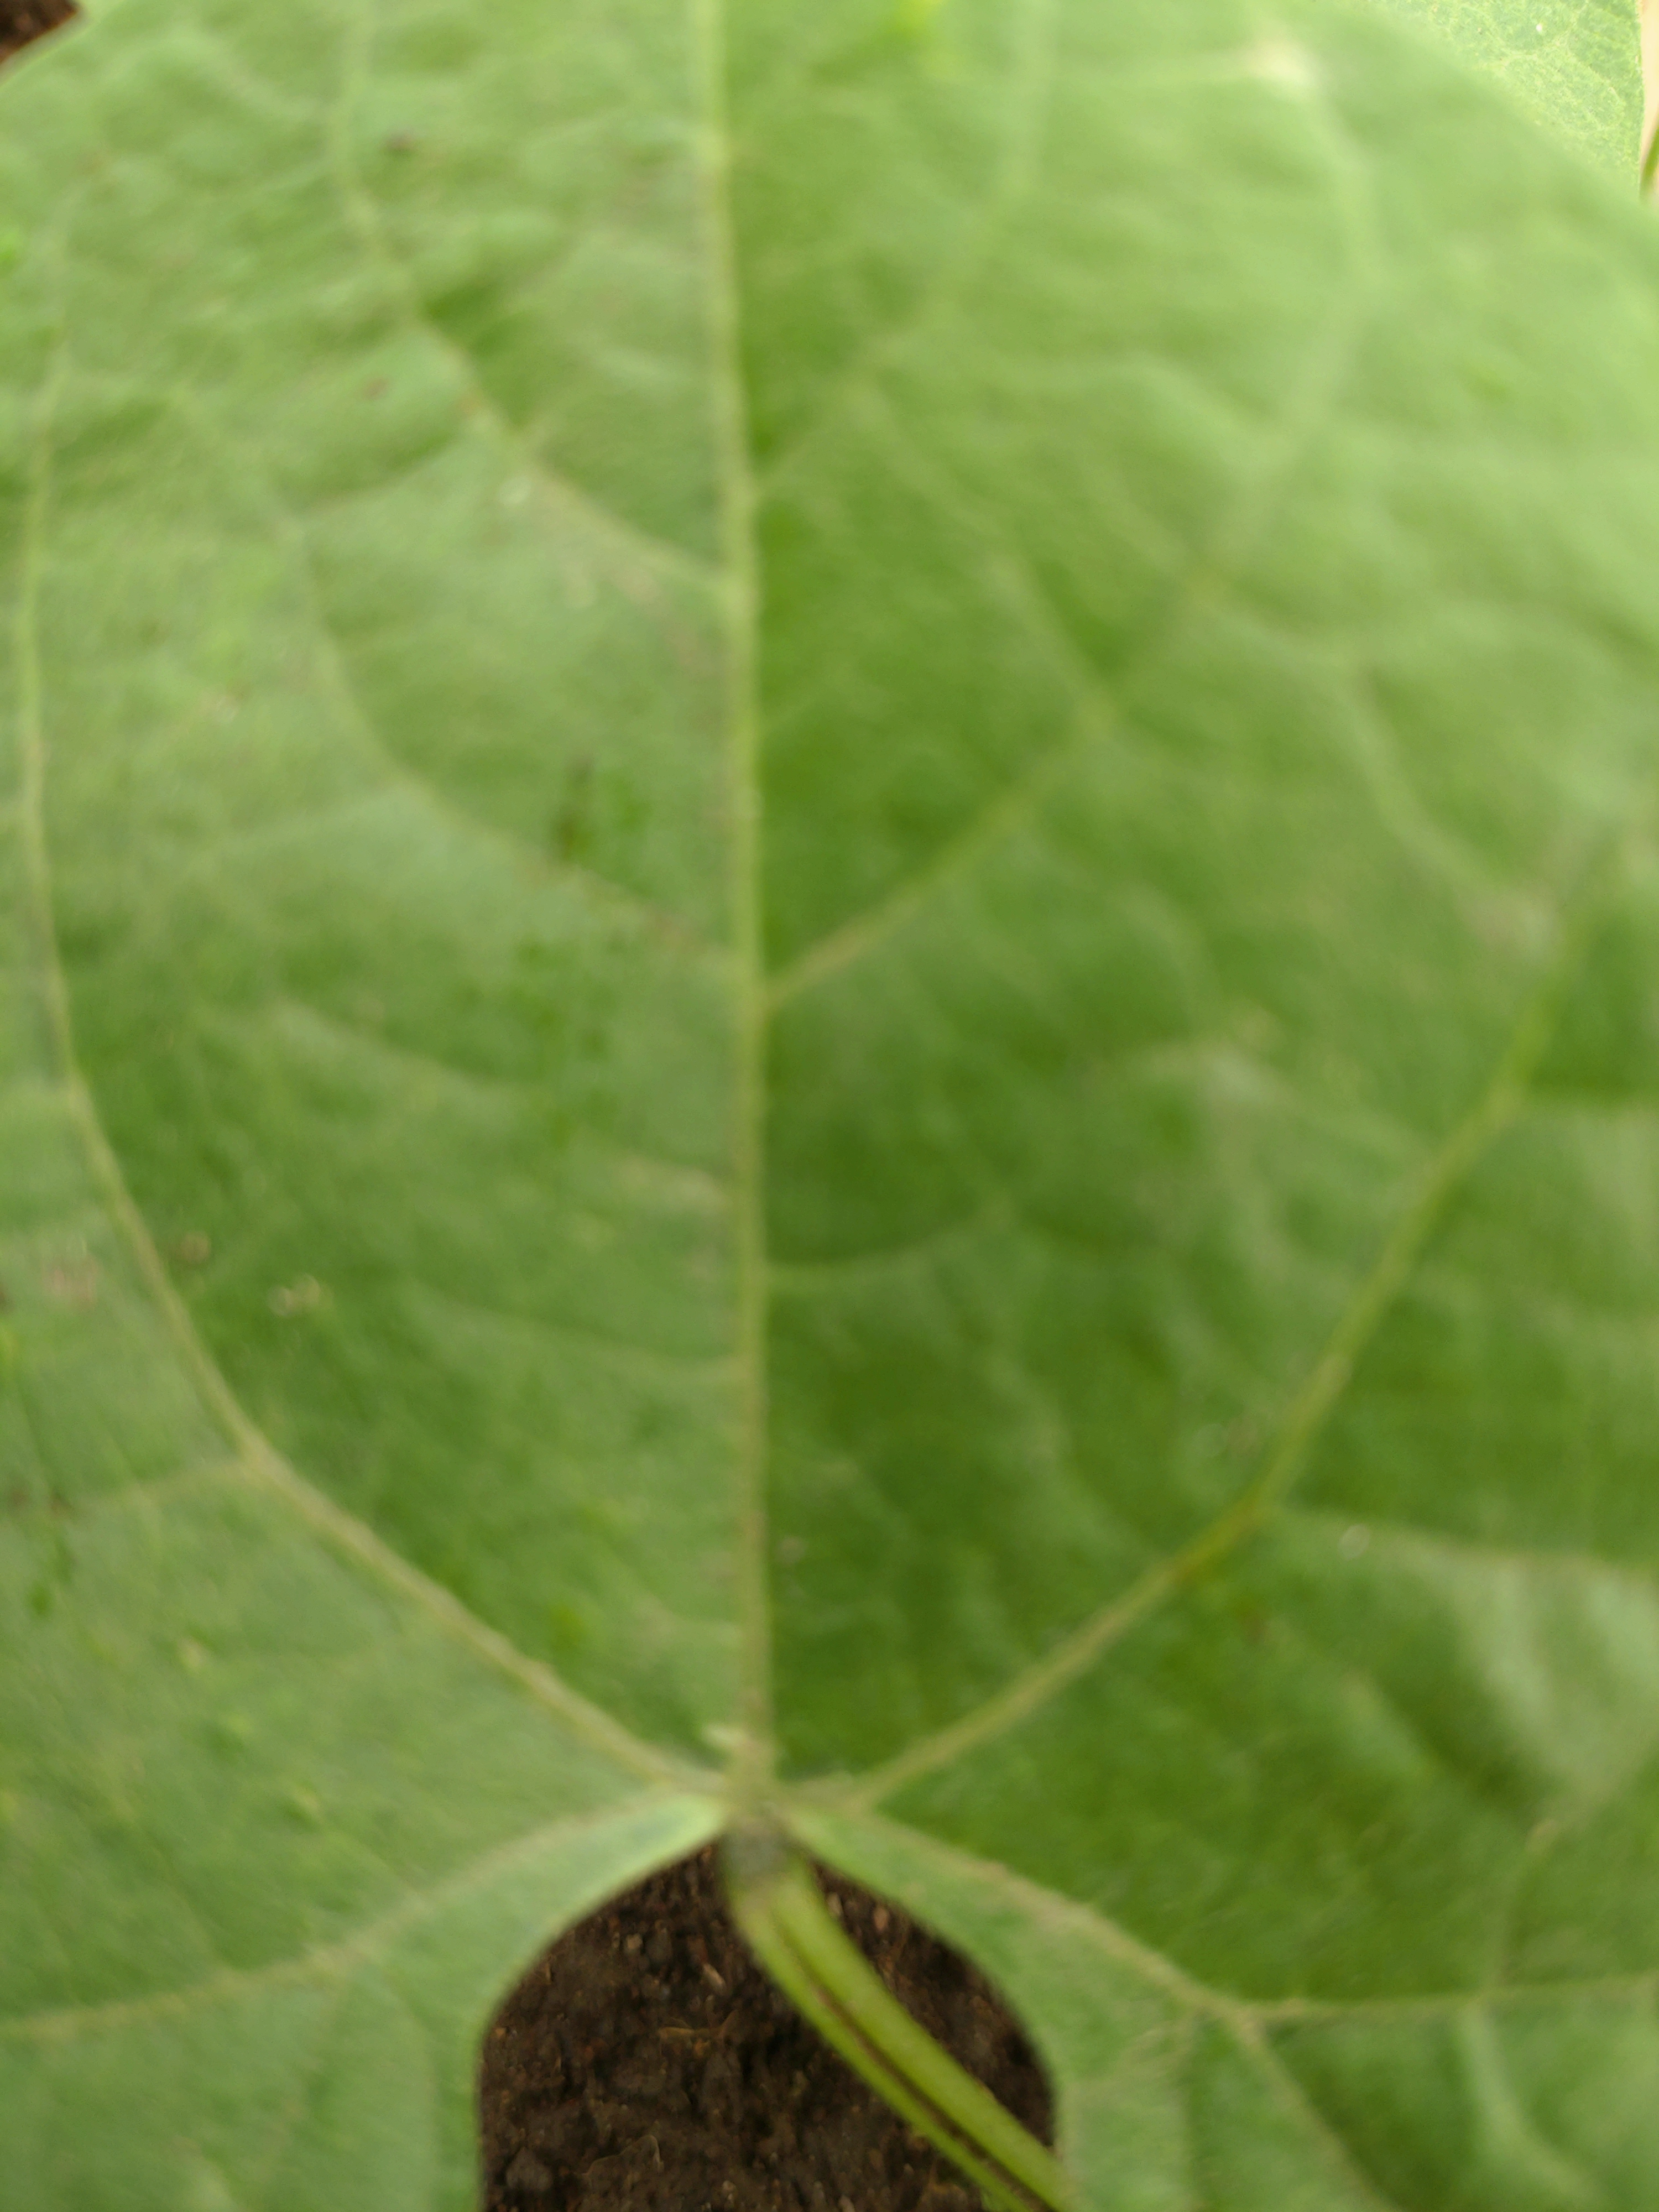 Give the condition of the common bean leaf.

healthy
